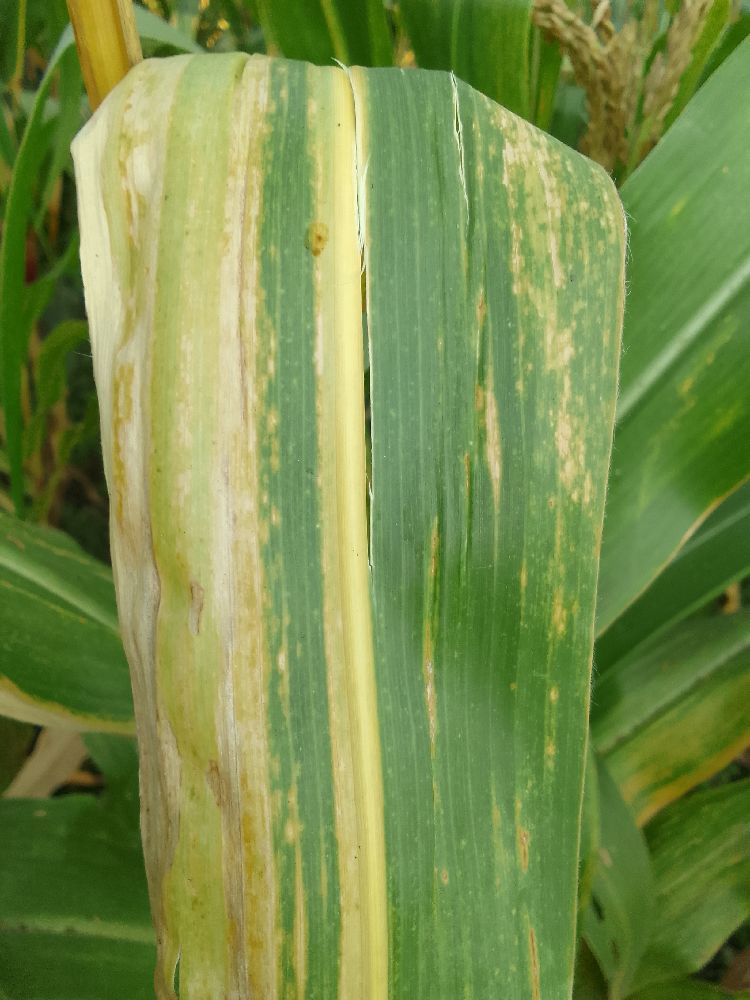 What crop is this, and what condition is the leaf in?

maize, maize lethal necrosis
